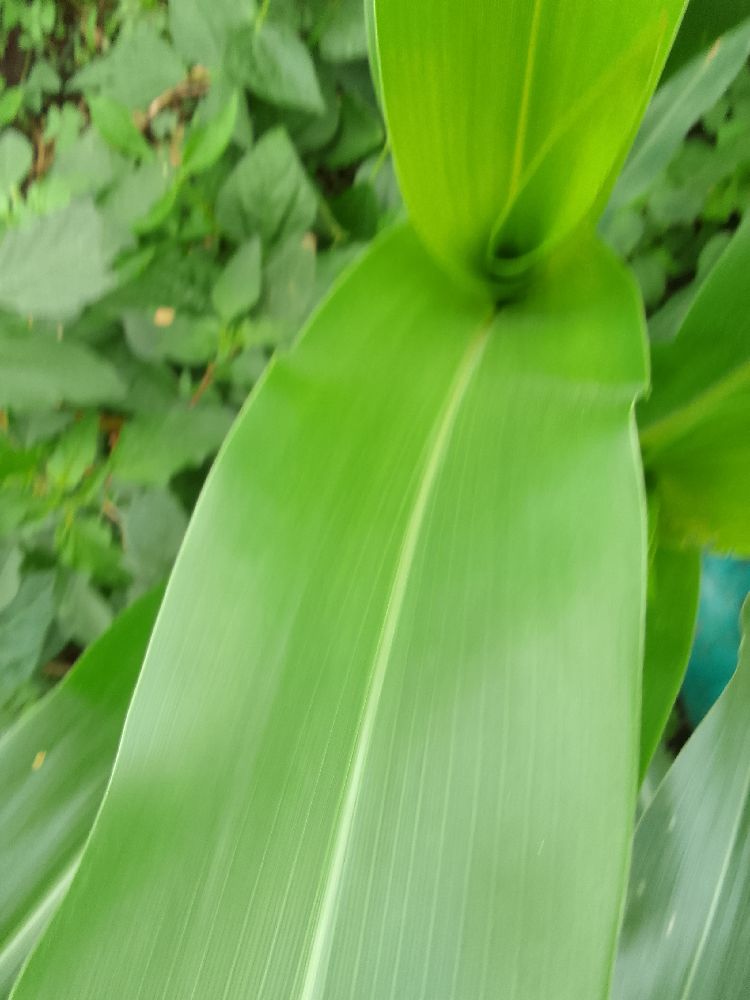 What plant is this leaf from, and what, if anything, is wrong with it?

maize, healthy
